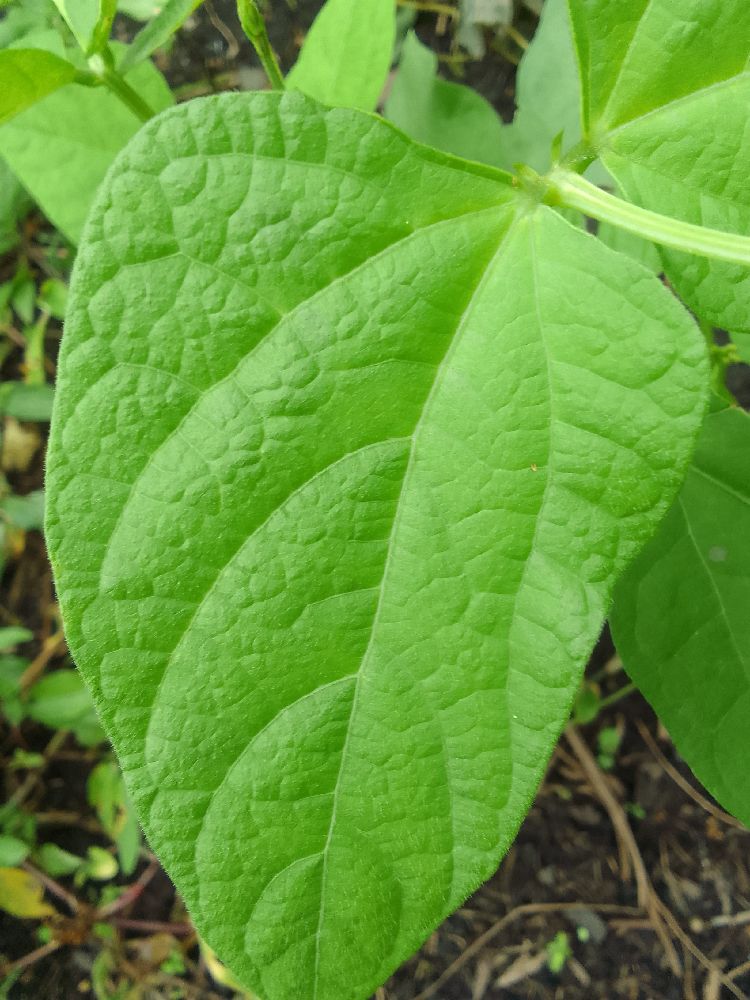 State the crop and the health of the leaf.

common bean, healthy
